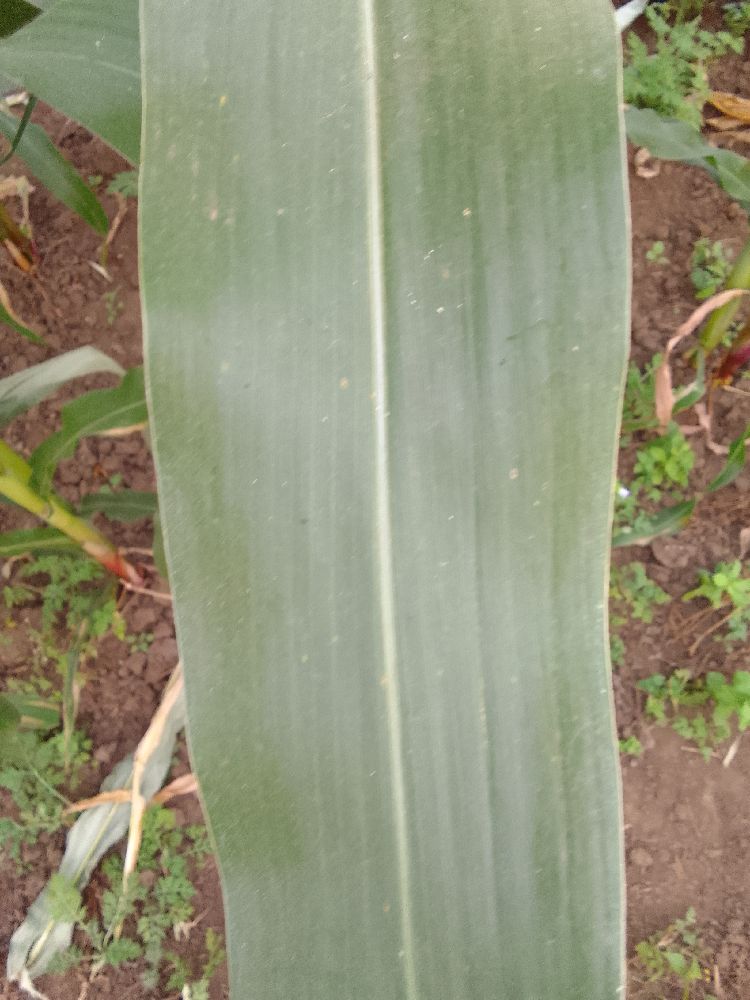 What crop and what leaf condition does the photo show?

maize, healthy
